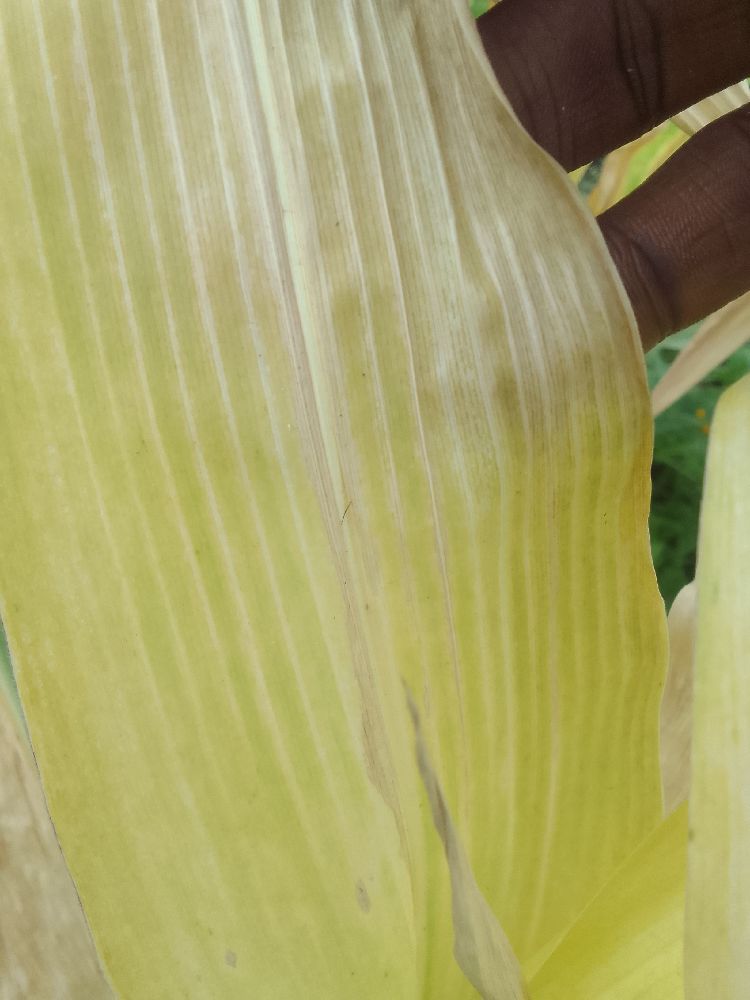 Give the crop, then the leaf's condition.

maize, maize lethal necrosis
